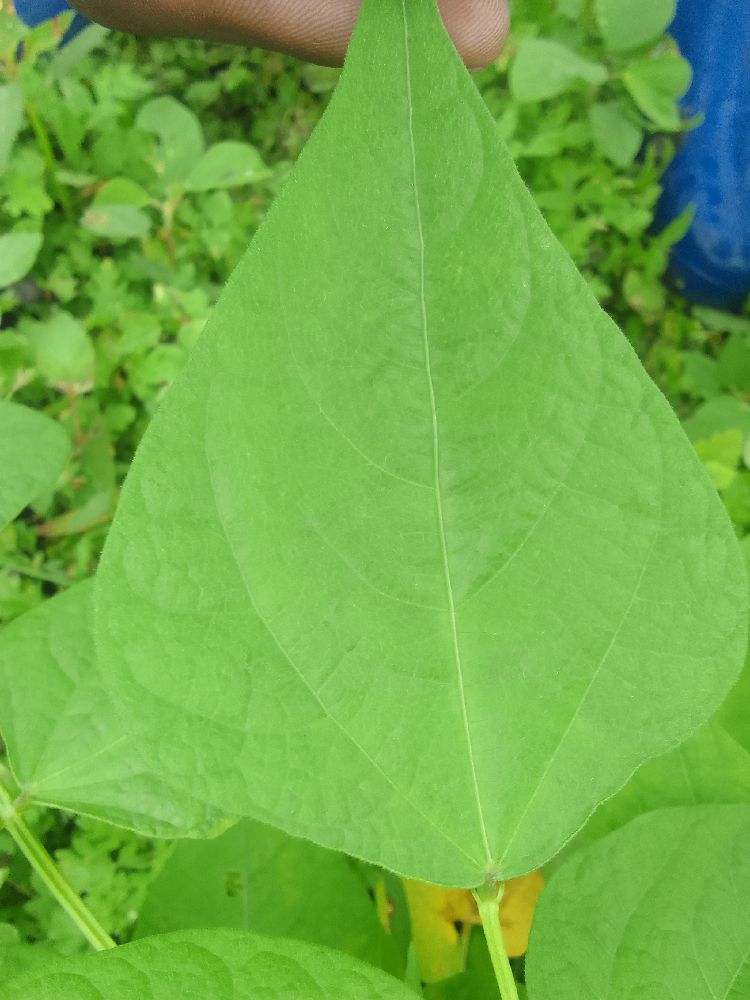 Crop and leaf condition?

common bean, healthy
